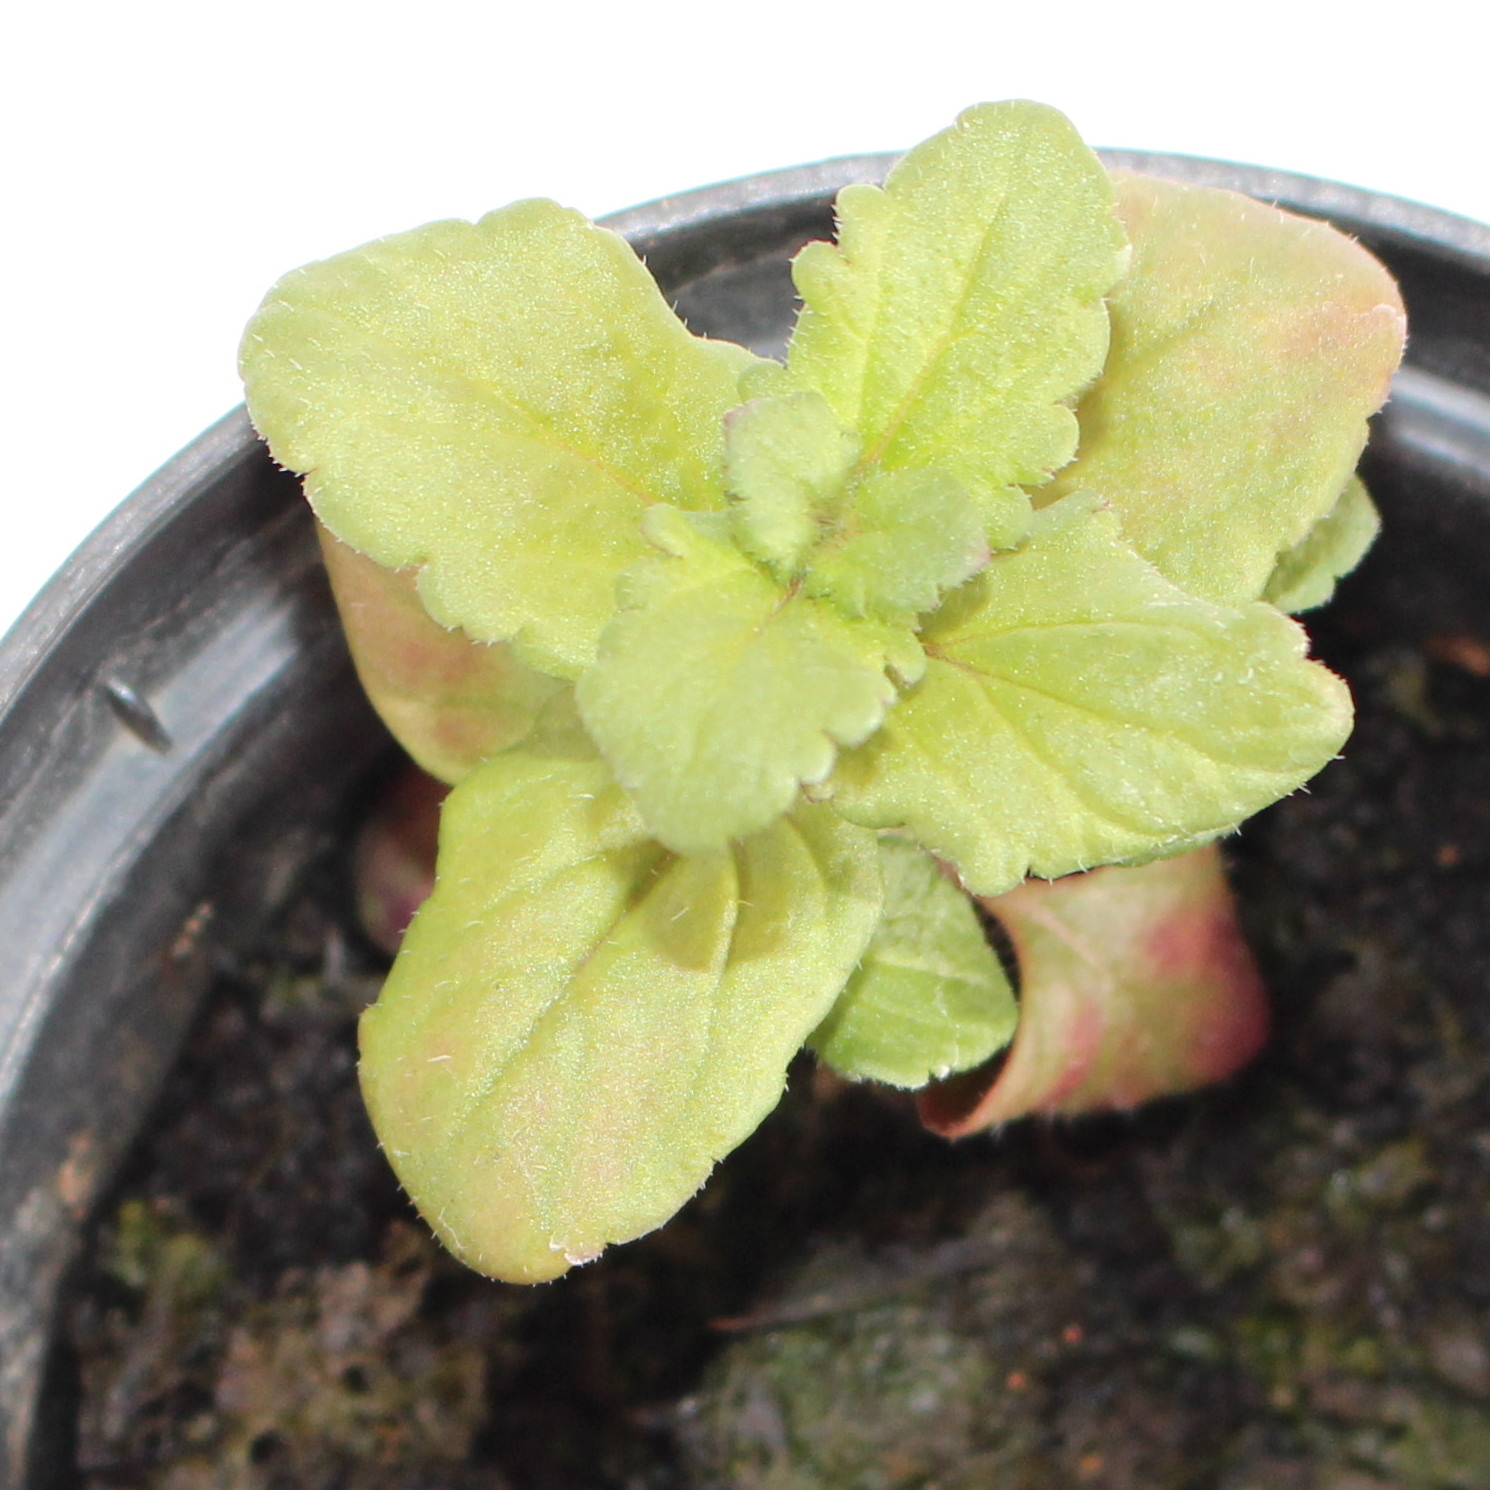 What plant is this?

Veronica persica
